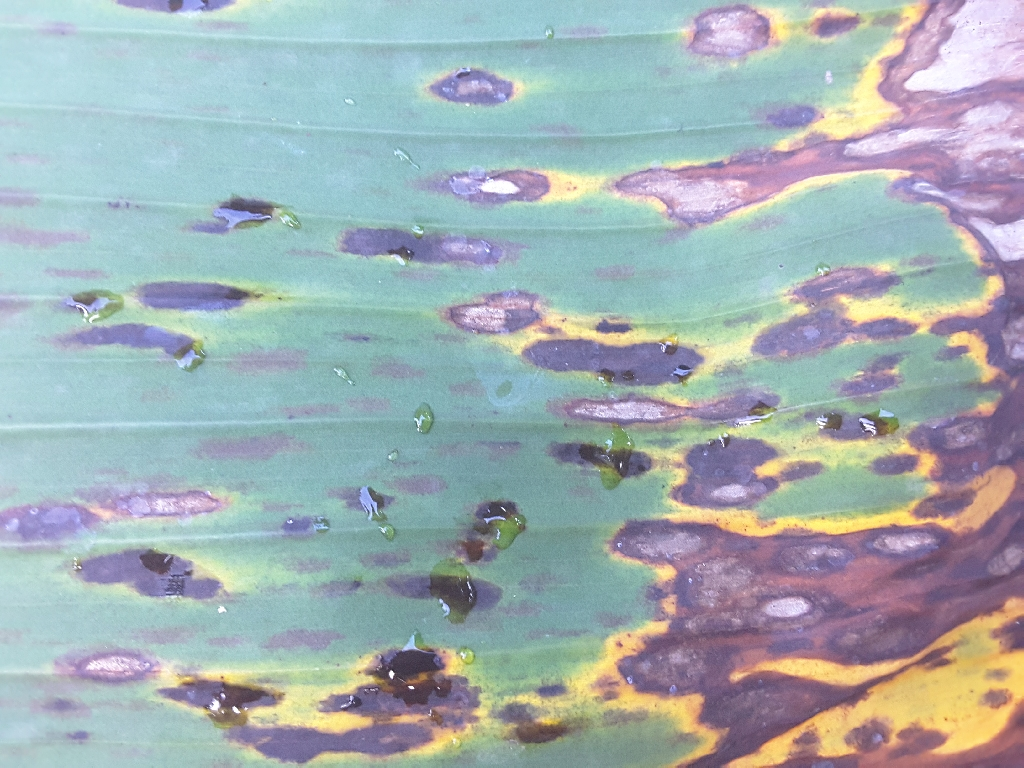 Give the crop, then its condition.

banana, black sigatoka
